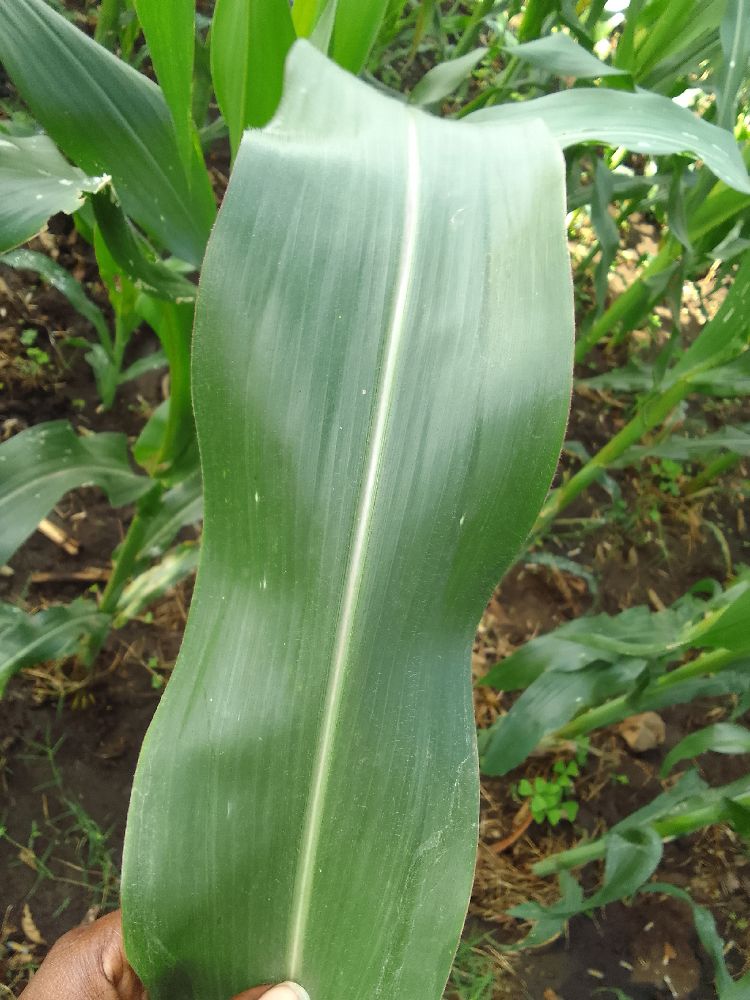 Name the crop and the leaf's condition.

maize, healthy
